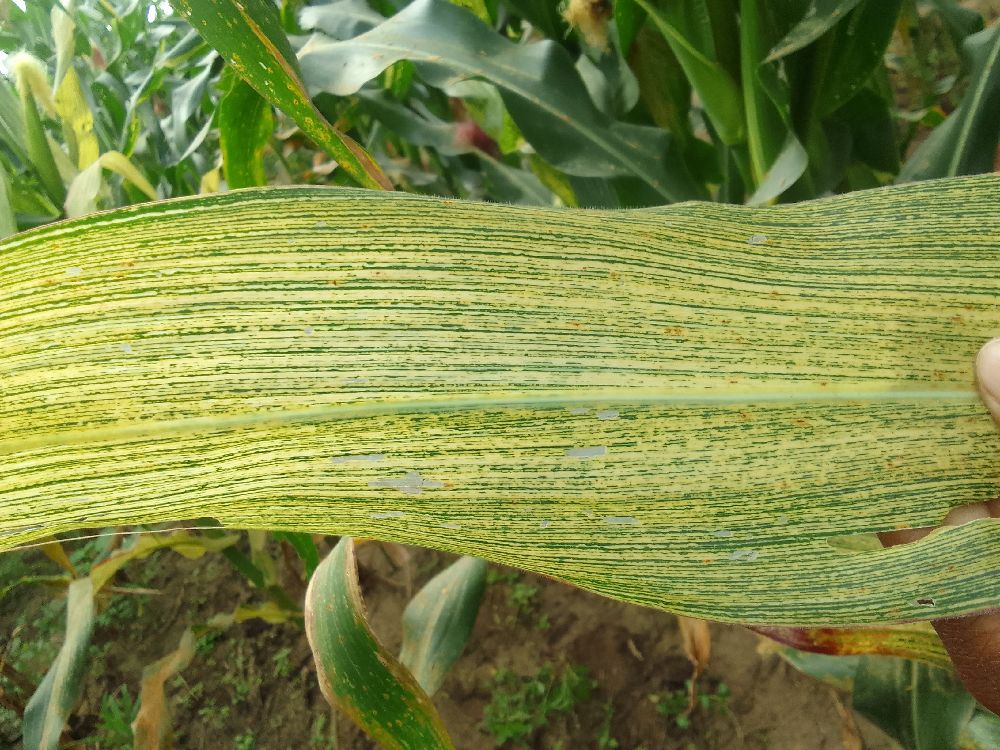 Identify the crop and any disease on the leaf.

maize, maize streak virus
